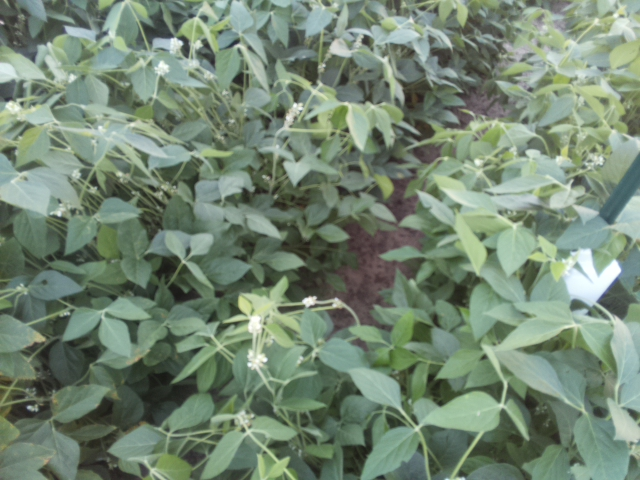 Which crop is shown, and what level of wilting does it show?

soybean, leaves with no wilting
